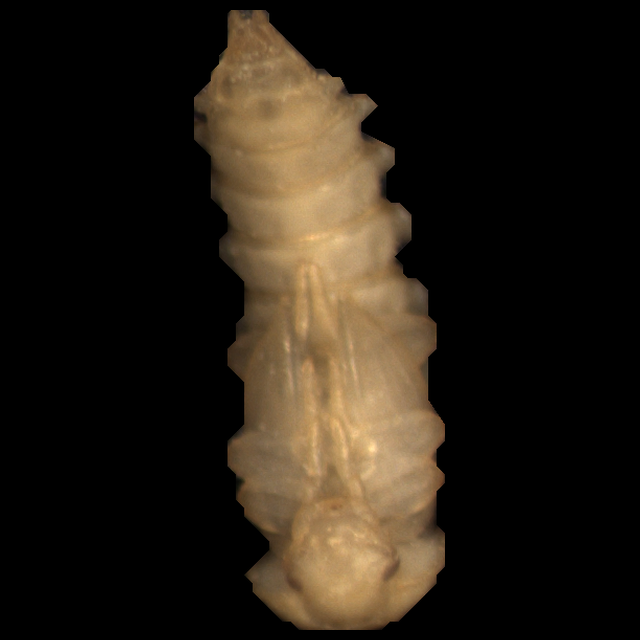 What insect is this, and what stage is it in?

mealworm pupa
